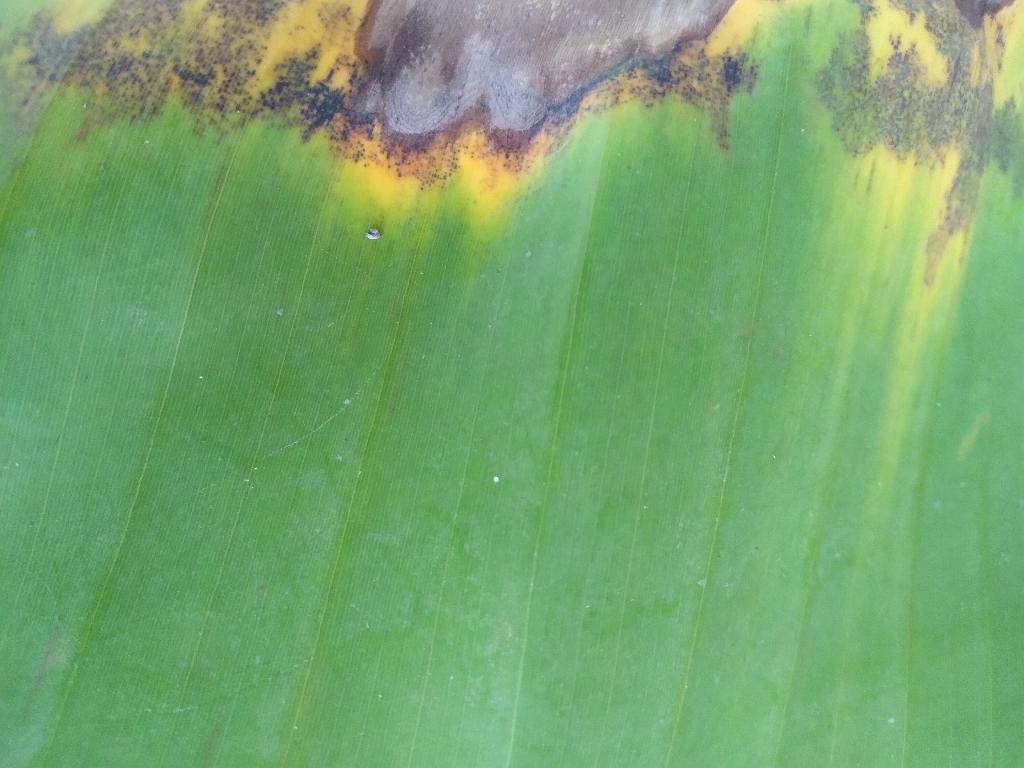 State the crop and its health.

banana, black sigatoka
